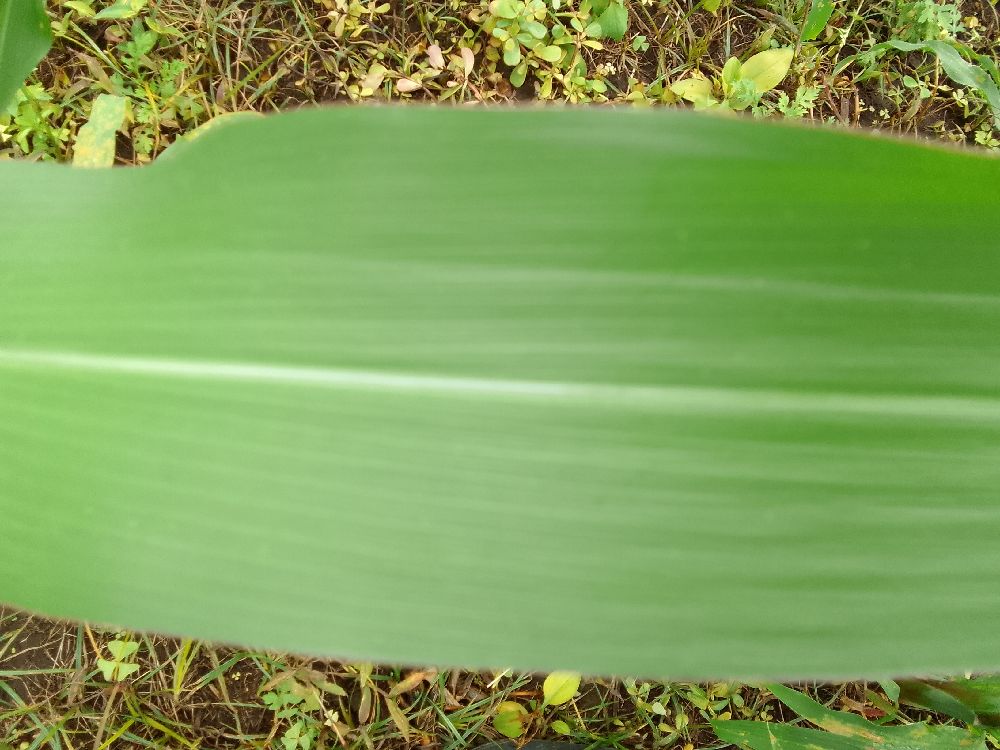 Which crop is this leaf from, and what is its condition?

maize, healthy
